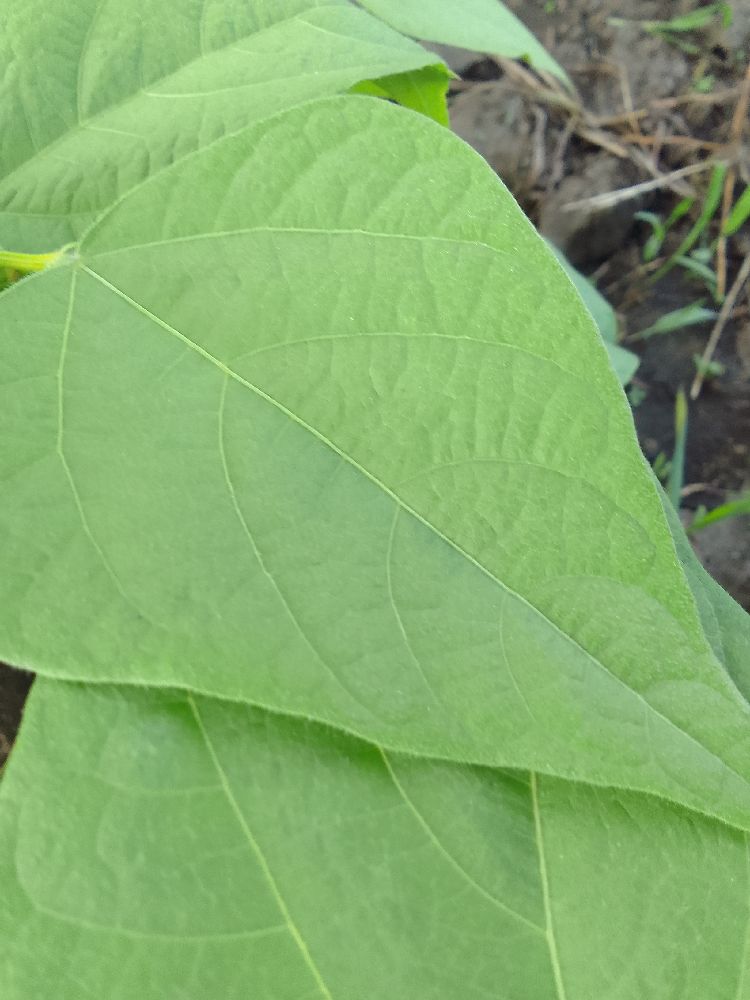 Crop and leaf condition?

common bean, healthy
